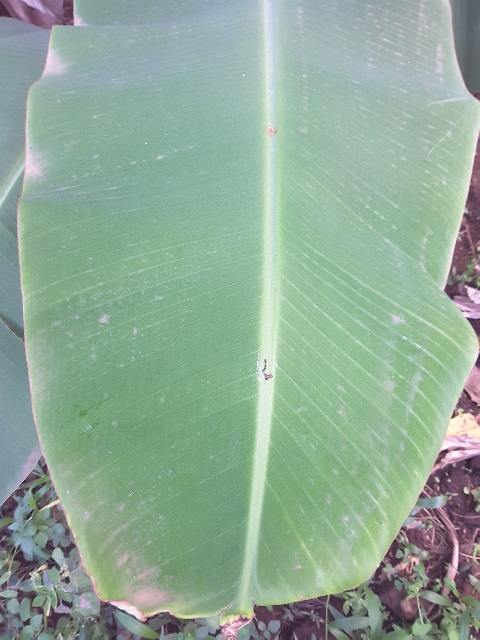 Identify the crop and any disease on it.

banana, healthy
